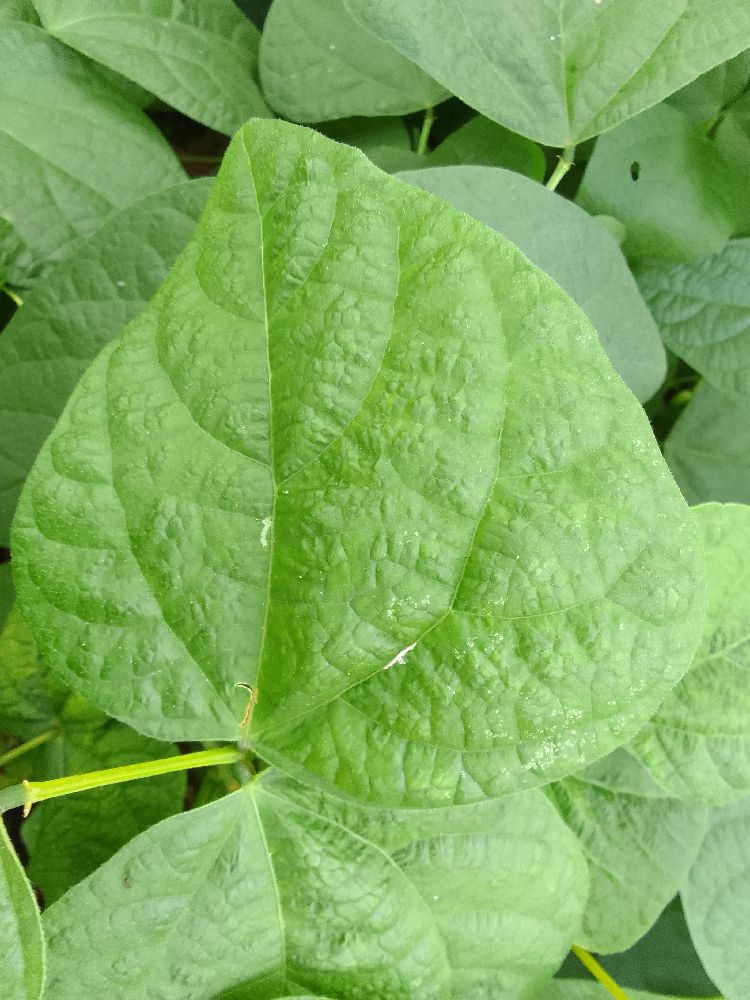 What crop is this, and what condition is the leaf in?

common bean, healthy
